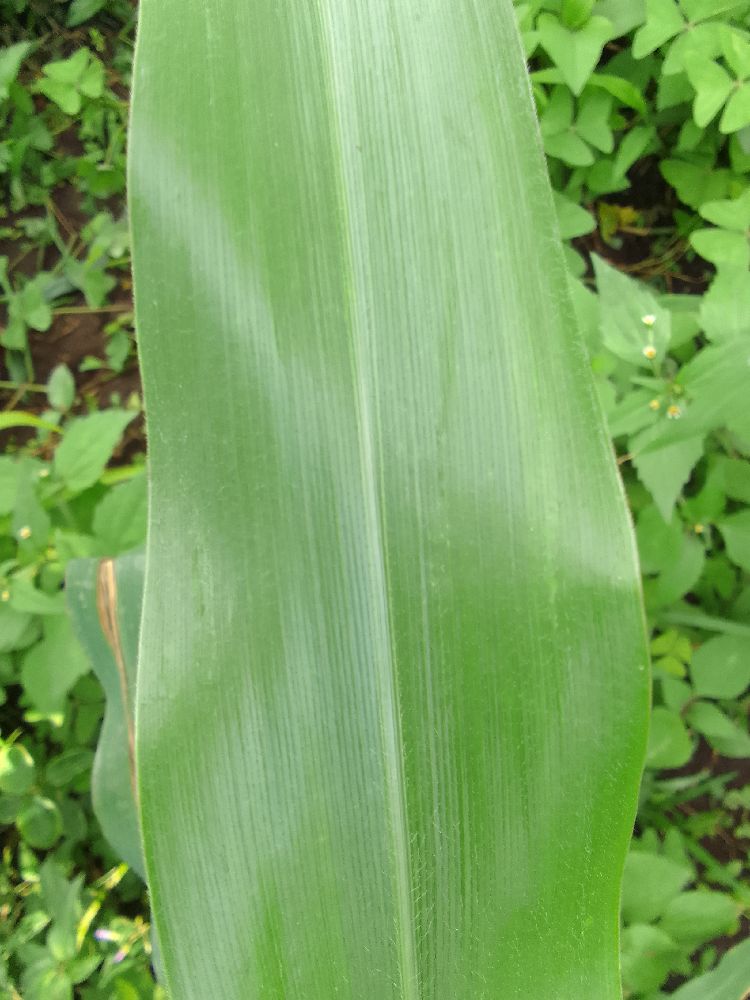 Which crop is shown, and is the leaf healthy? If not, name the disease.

maize, healthy
